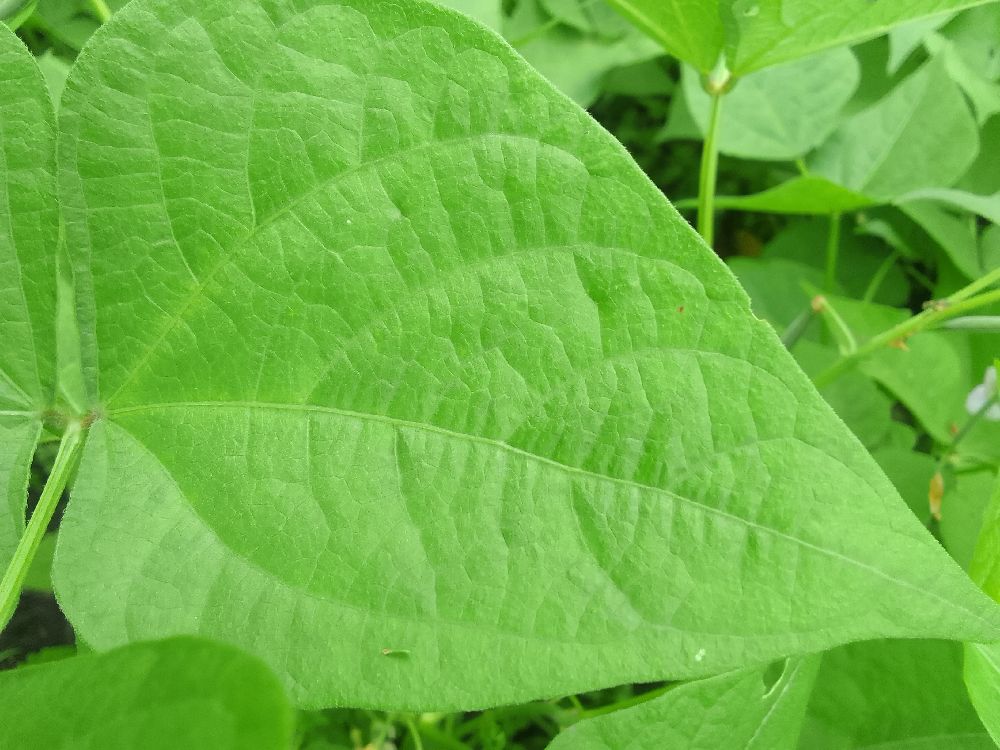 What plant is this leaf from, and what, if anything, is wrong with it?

common bean, healthy
